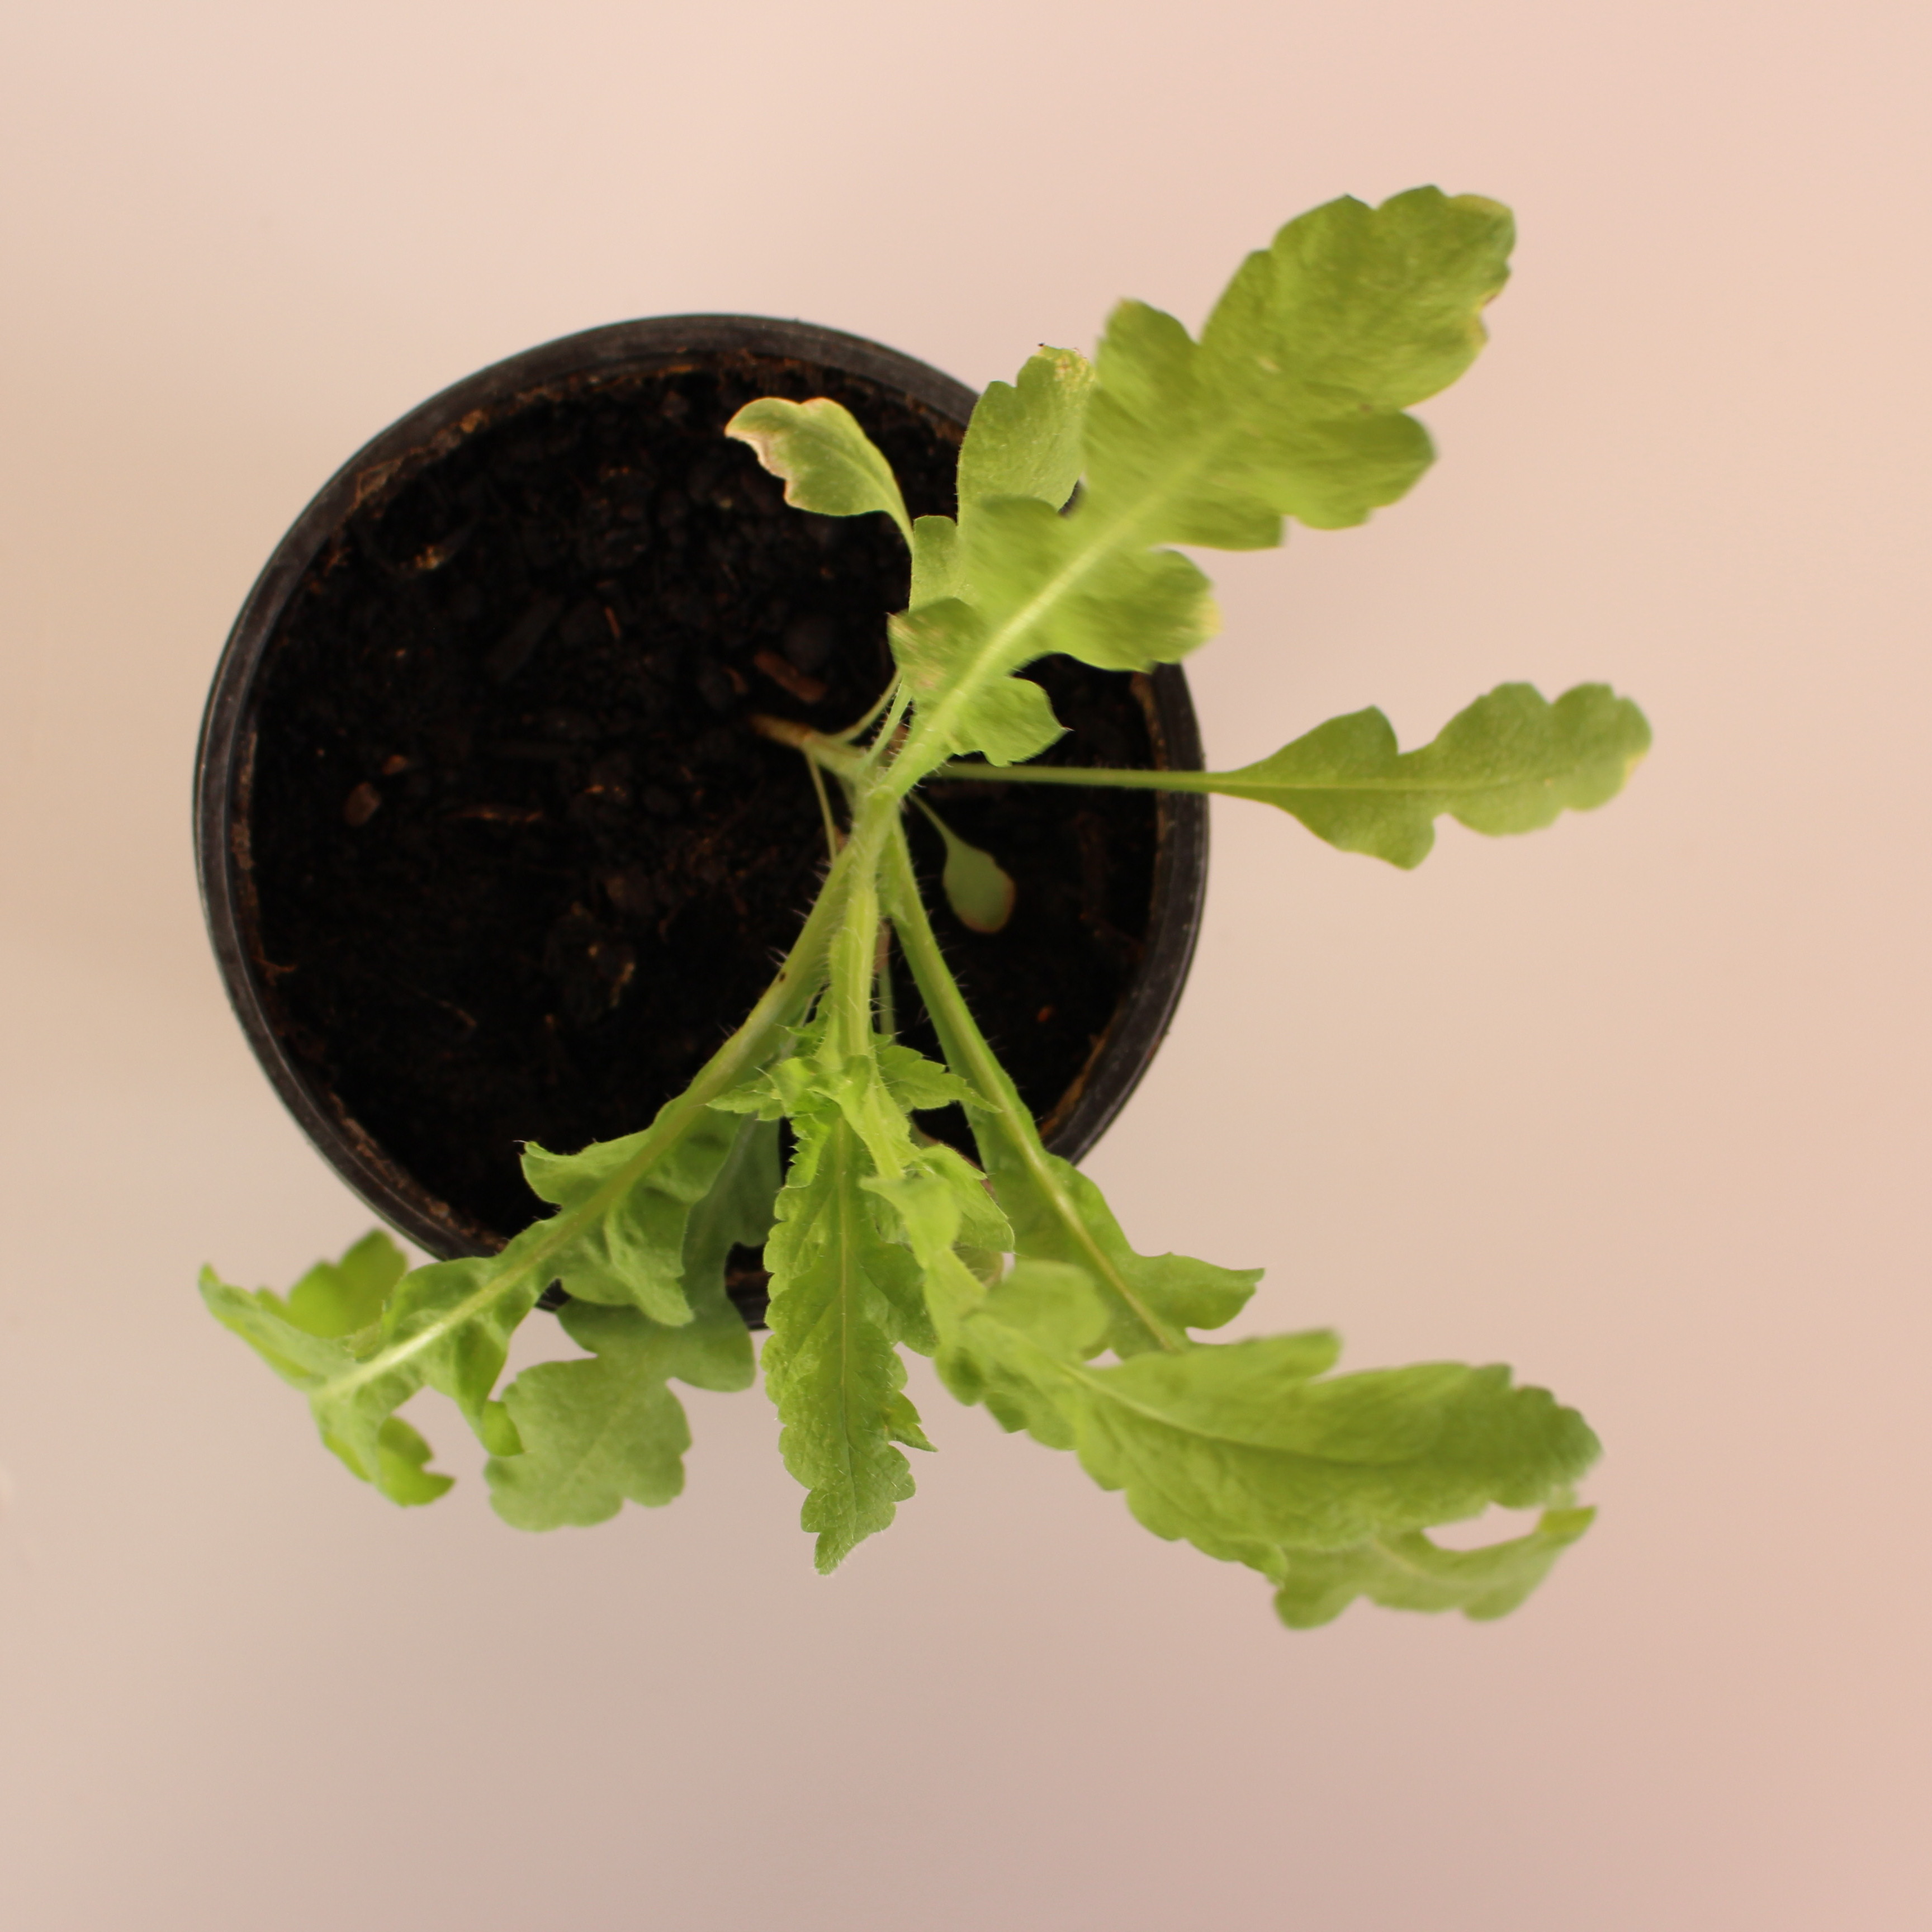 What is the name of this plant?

Papaver rhoeas
